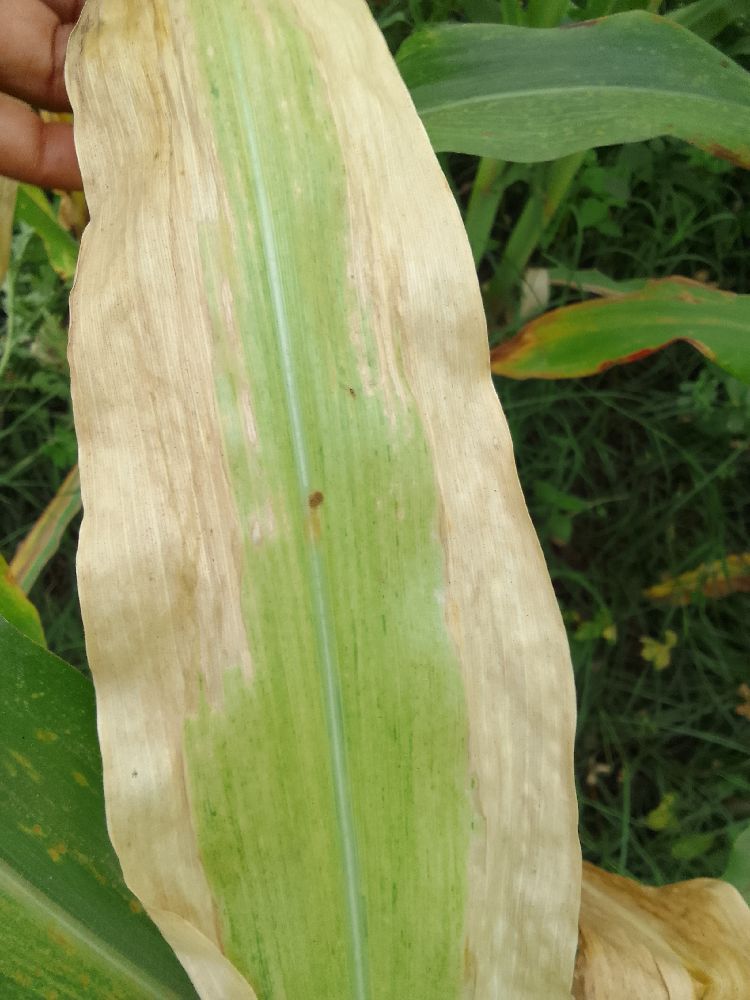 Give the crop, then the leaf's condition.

maize, maize lethal necrosis
